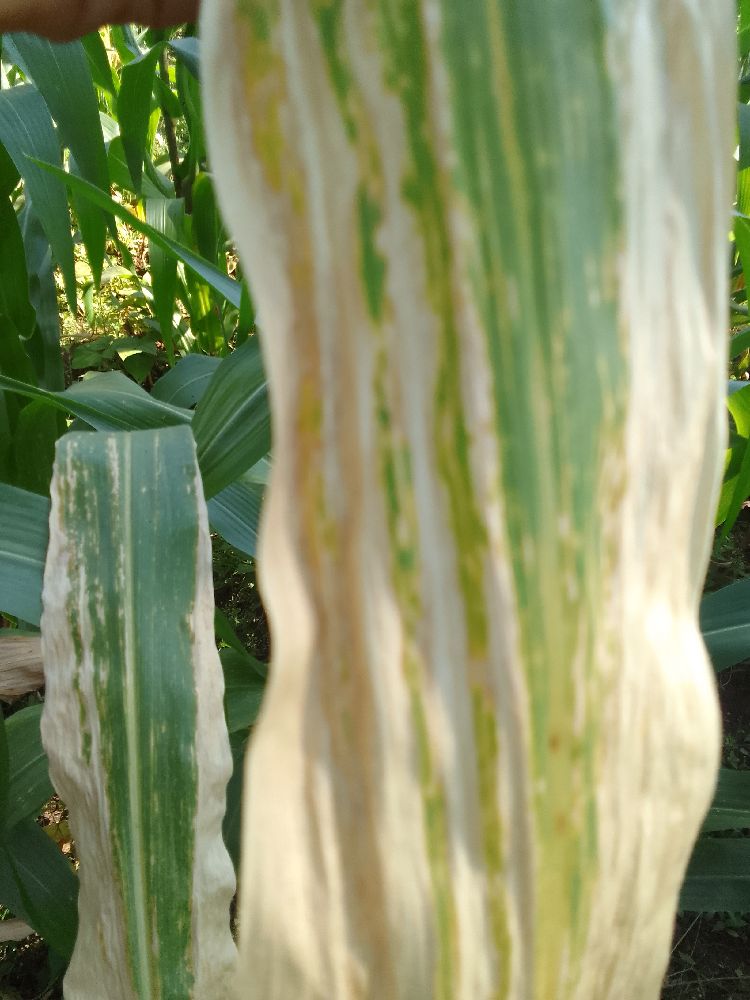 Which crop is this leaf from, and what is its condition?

maize, maize lethal necrosis
